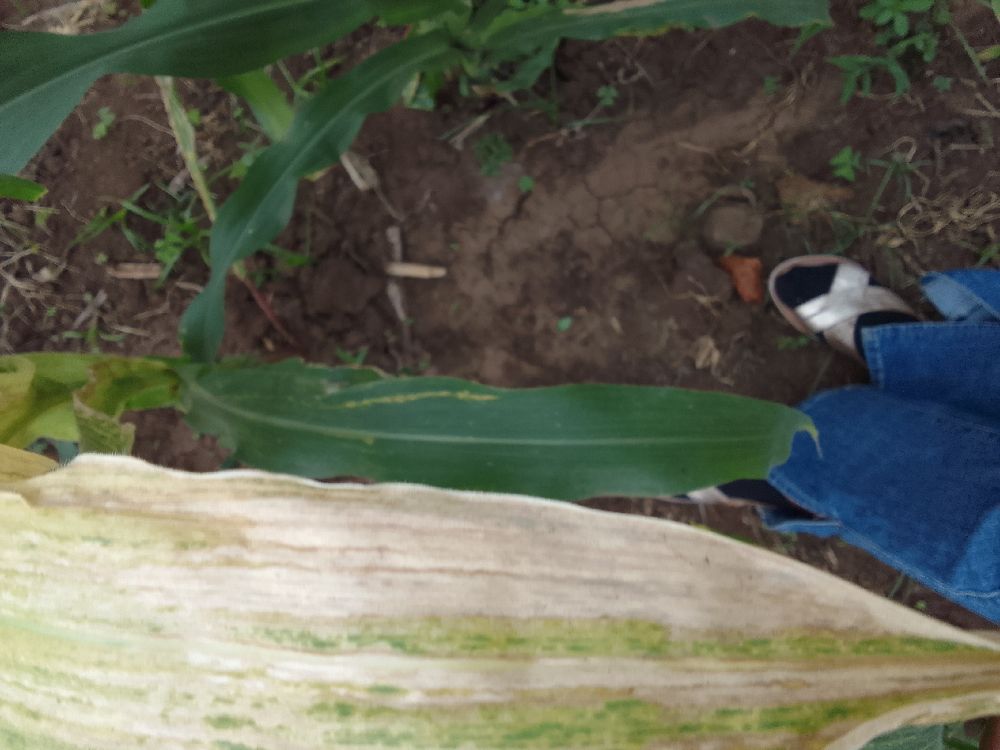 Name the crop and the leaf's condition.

maize, maize lethal necrosis
